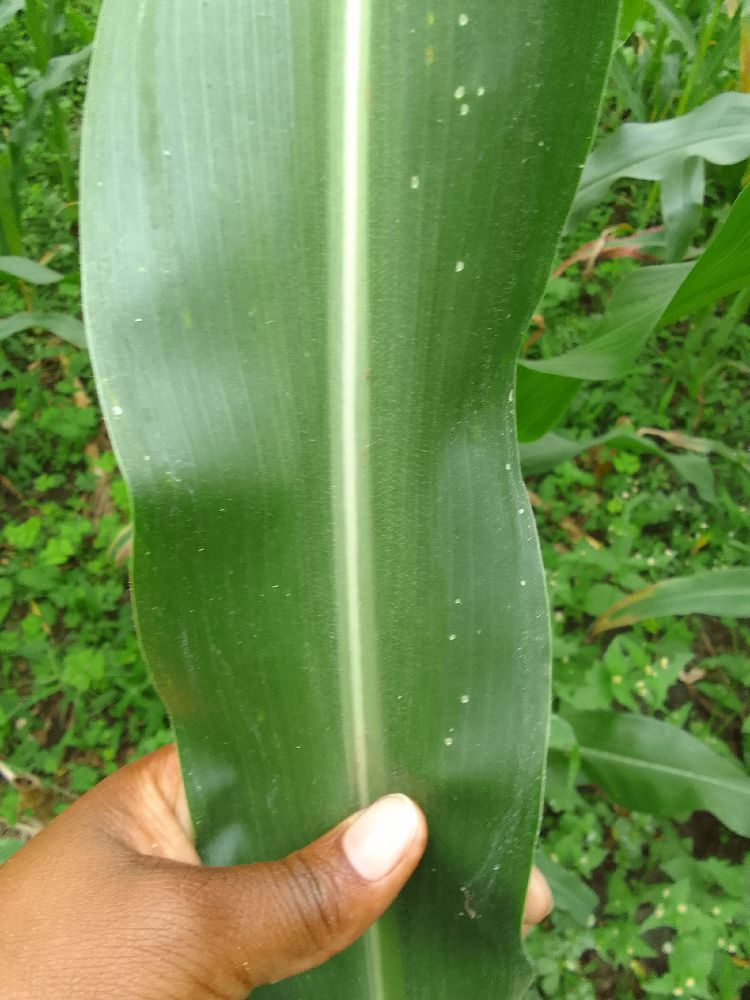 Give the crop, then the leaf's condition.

maize, healthy
